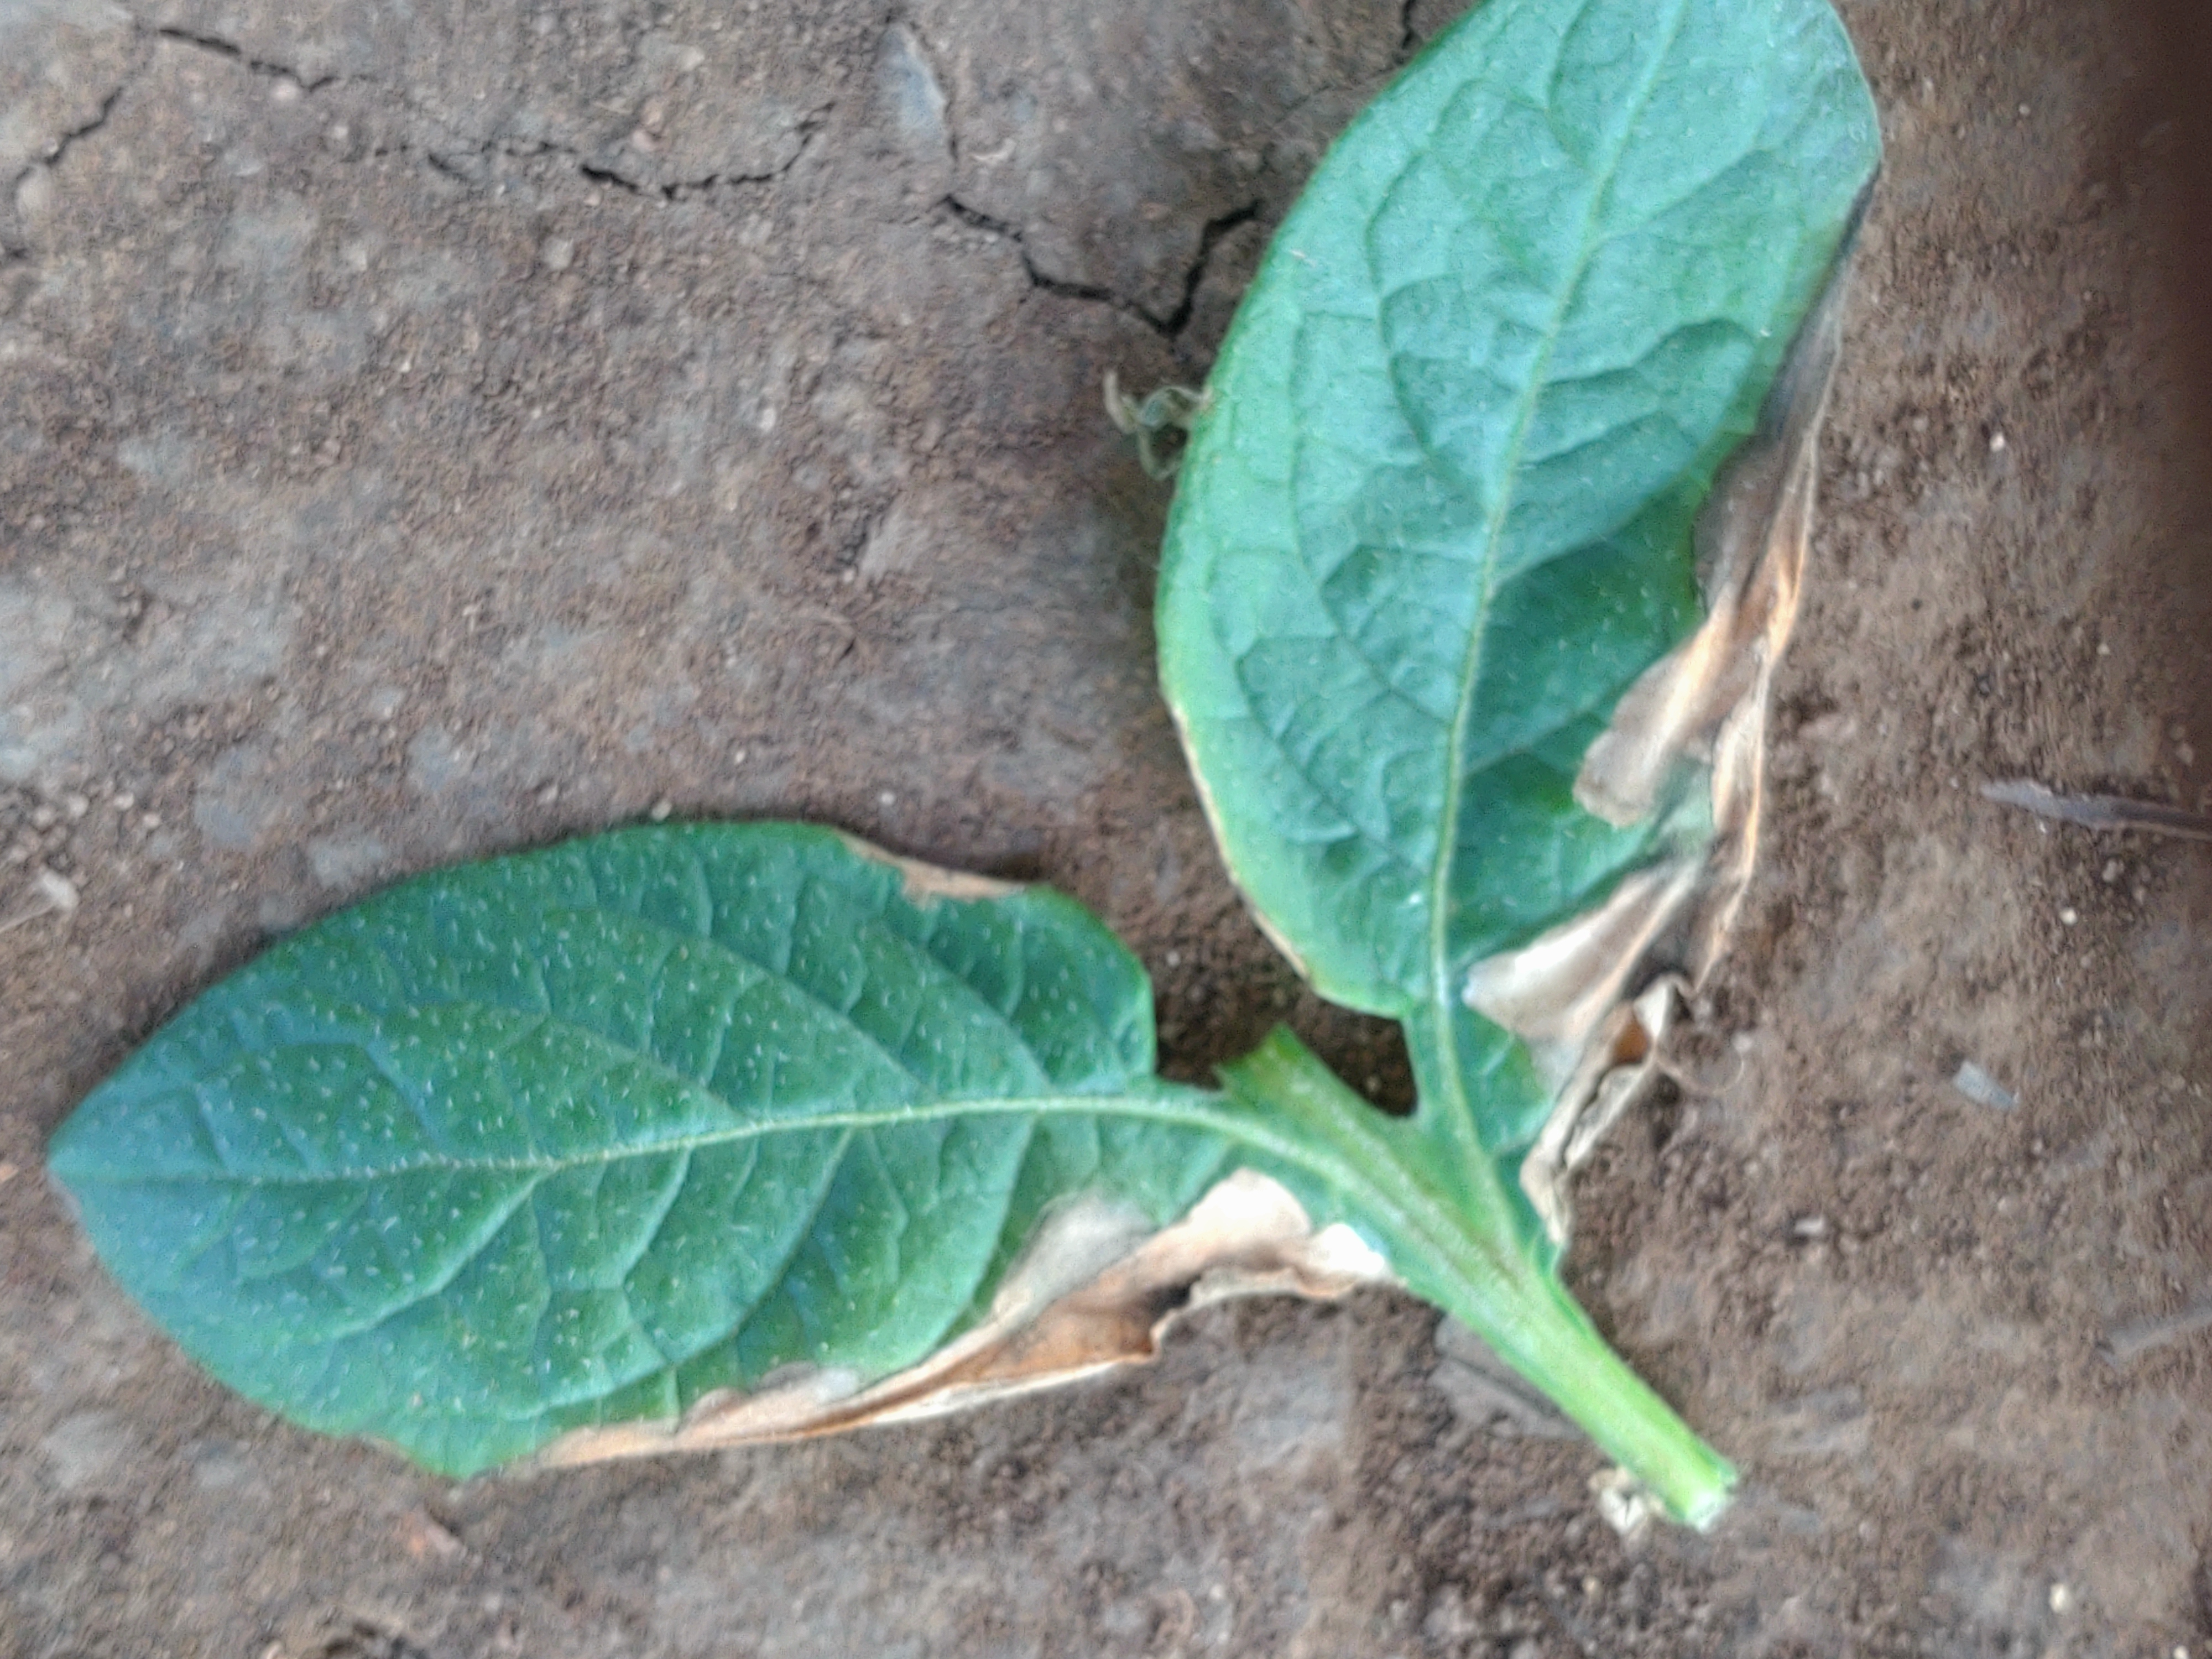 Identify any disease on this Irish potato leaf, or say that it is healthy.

early blight
